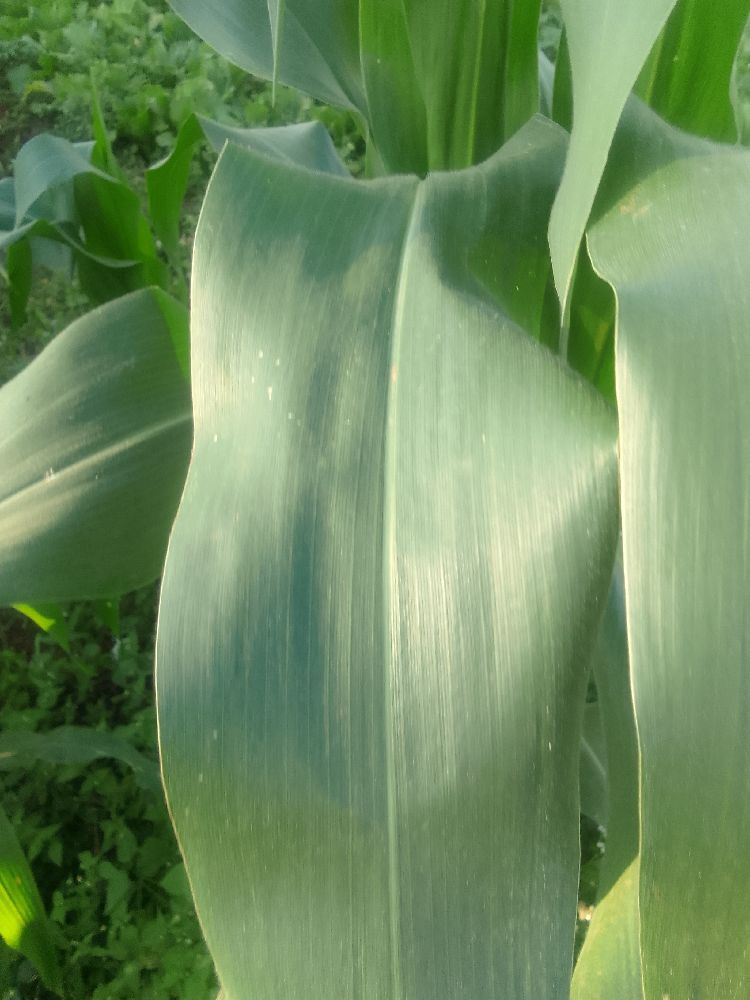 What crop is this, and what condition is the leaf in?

maize, healthy
